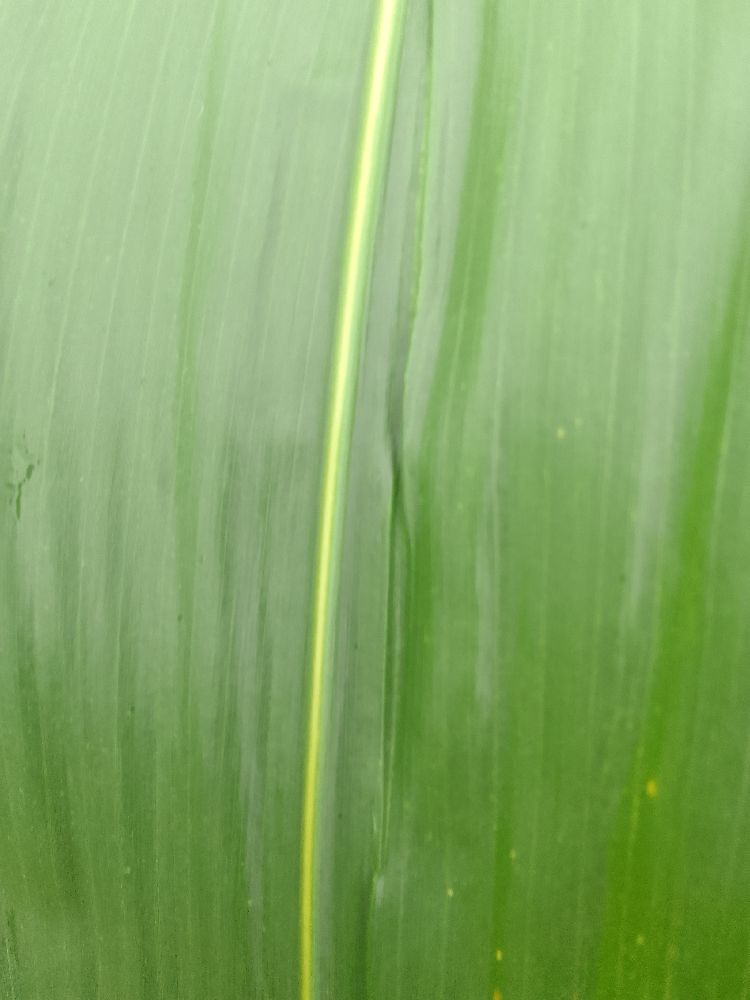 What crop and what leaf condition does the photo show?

maize, healthy
